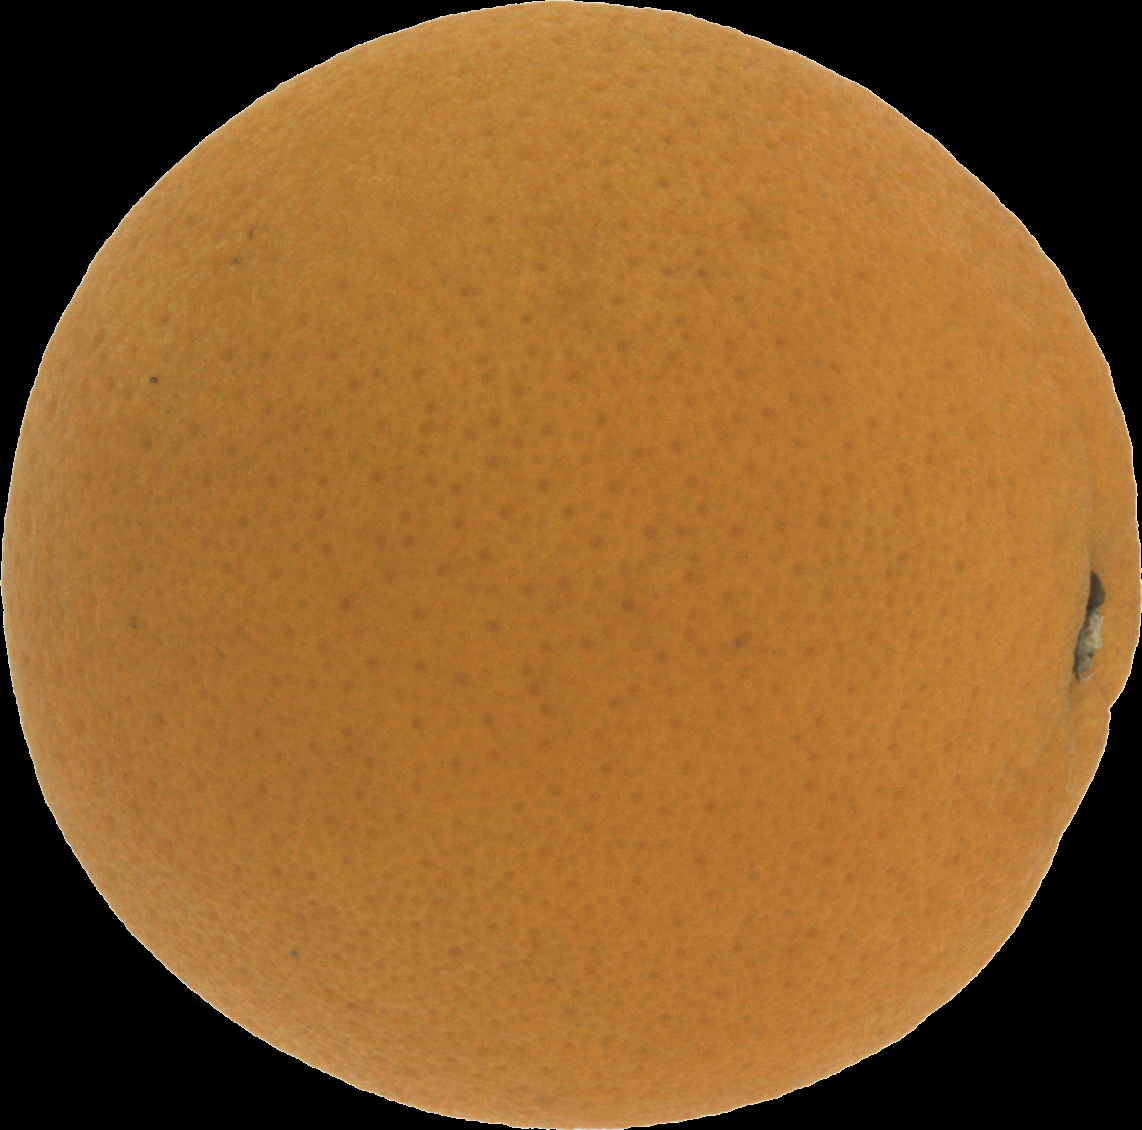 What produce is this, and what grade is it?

orange, good
